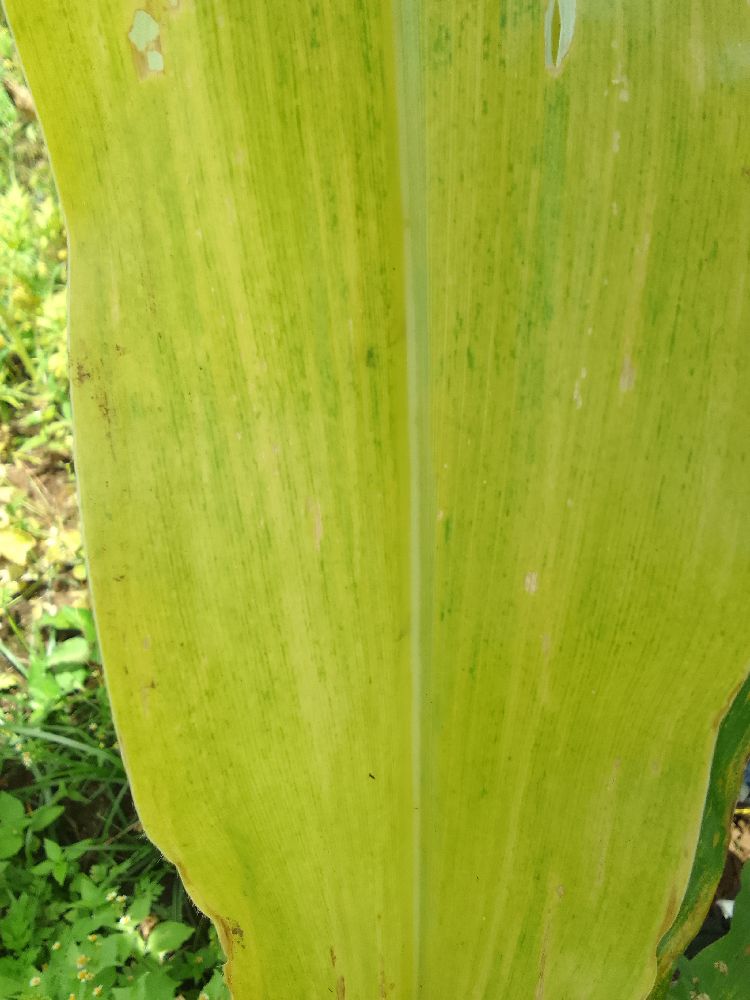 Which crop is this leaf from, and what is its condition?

maize, maize lethal necrosis
